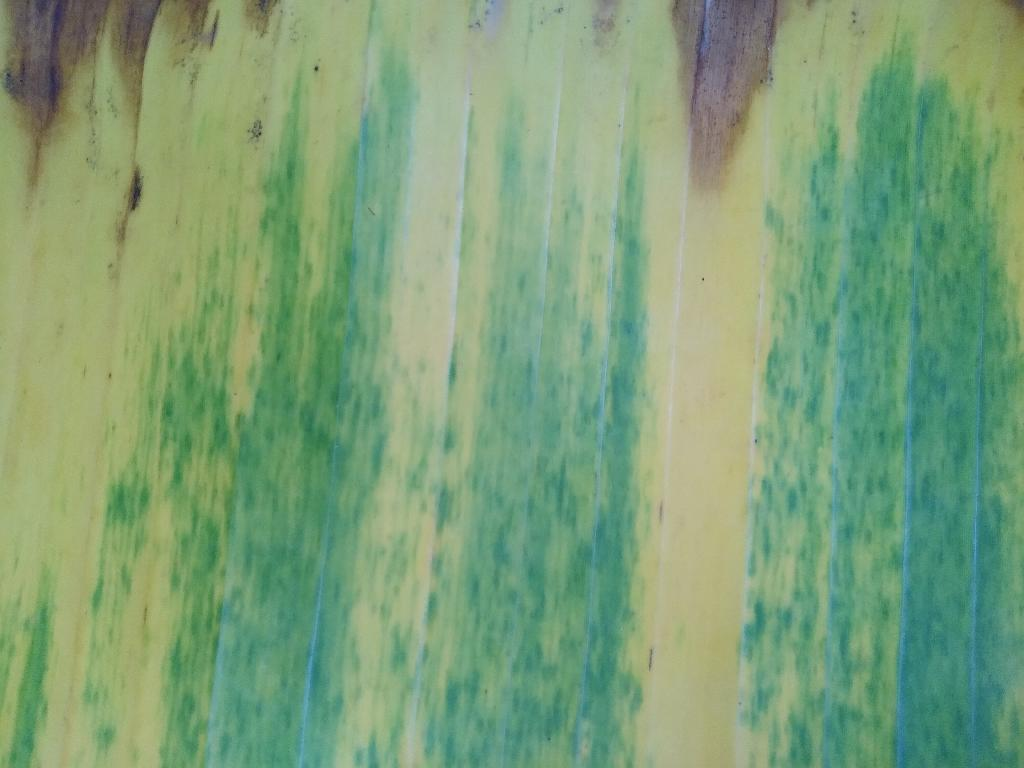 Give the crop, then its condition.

banana, fusarium wilt race 1
